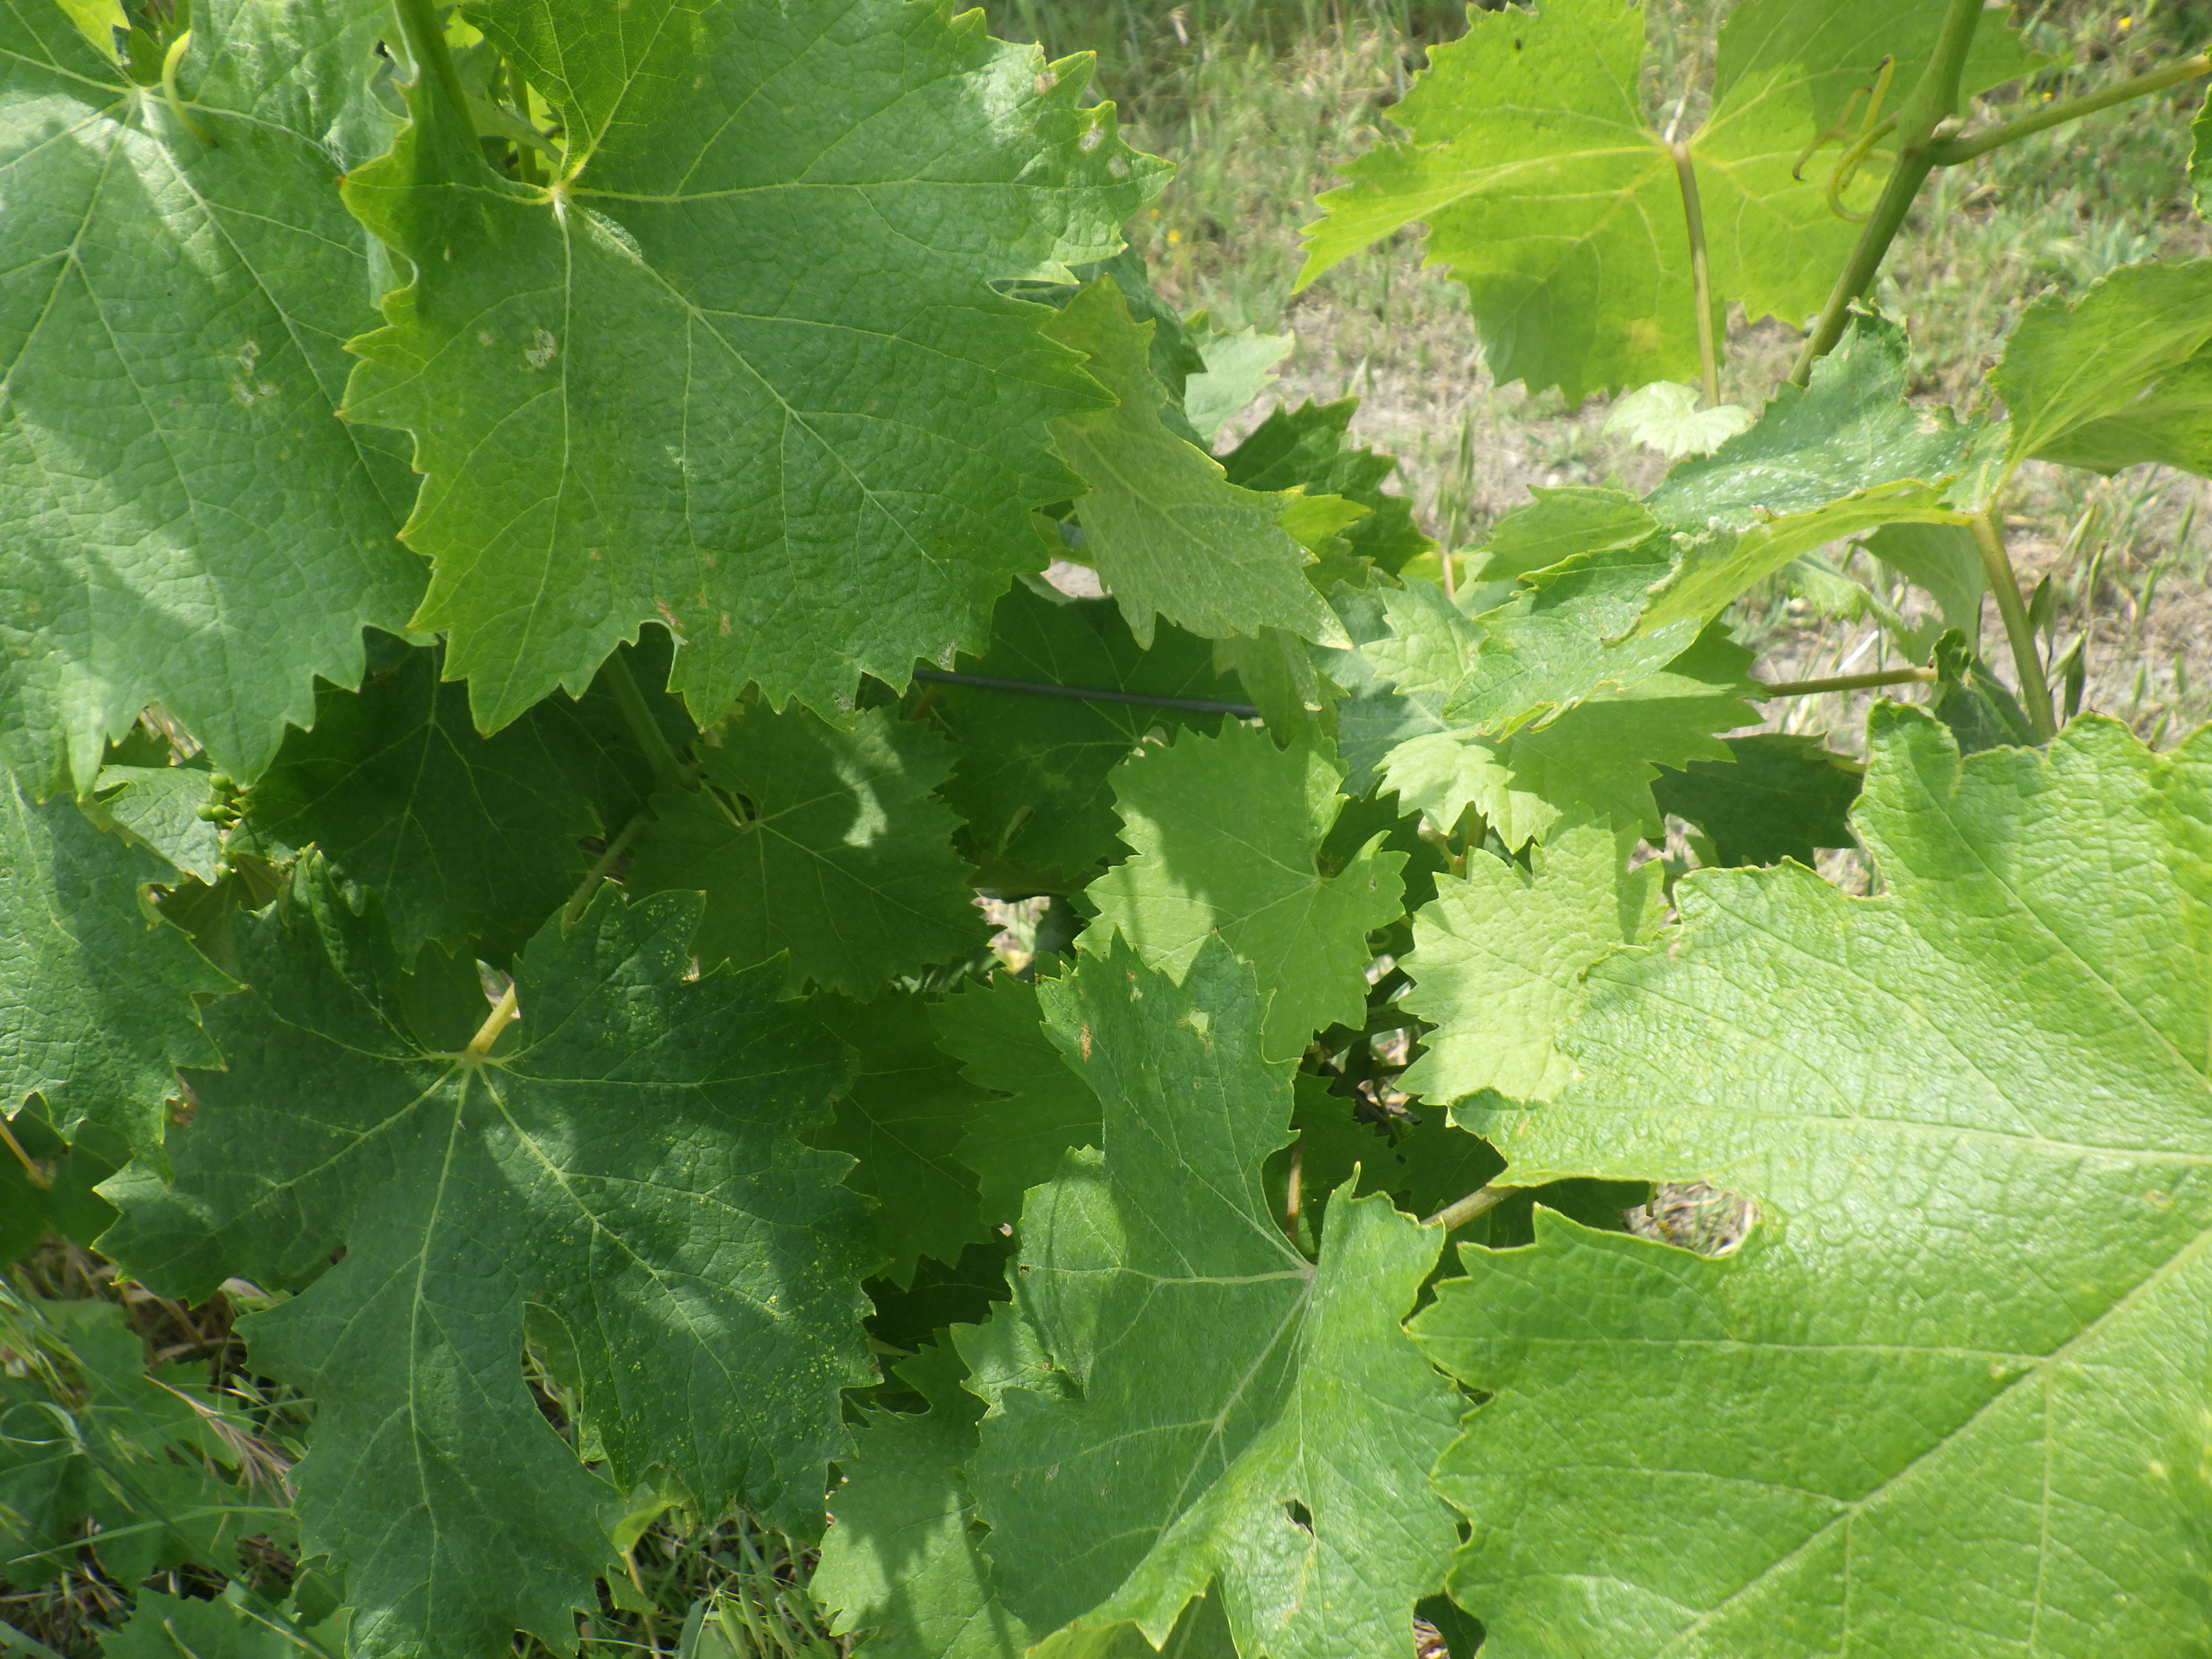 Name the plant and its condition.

grapevine, downy mildew, phytophagous
